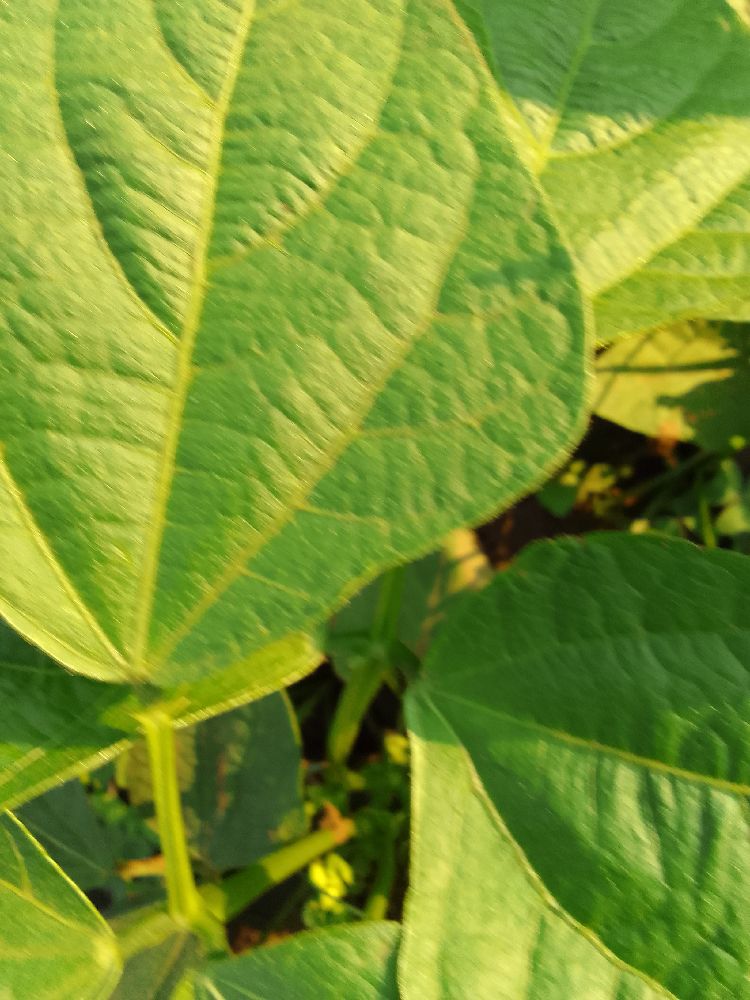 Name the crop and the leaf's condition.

common bean, healthy
